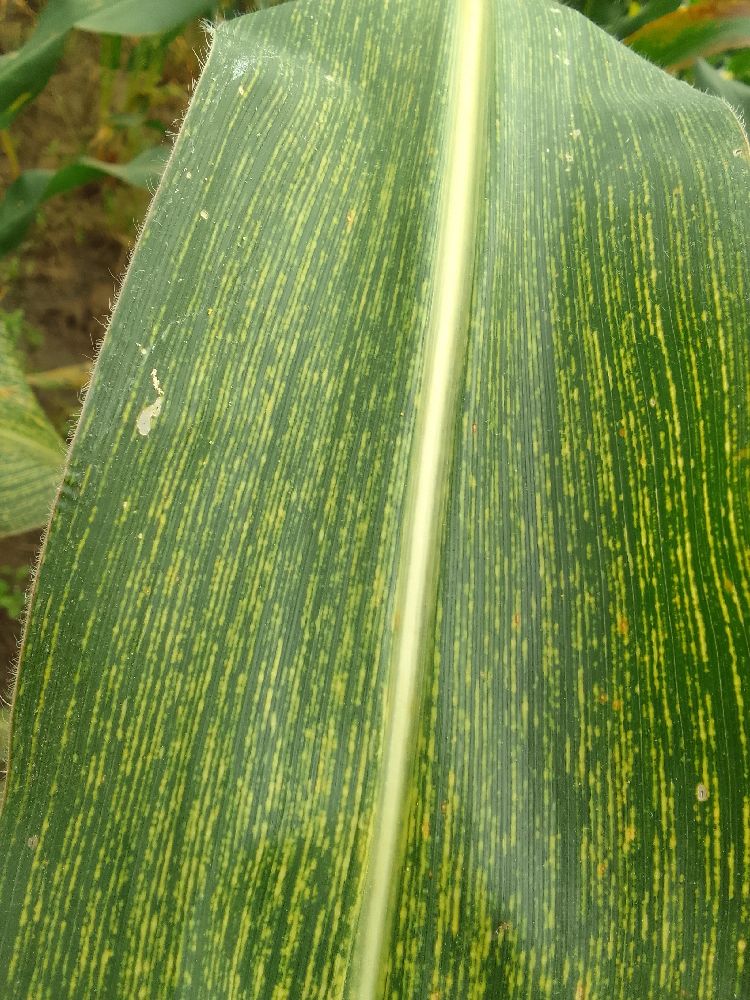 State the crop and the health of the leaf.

maize, maize streak virus
